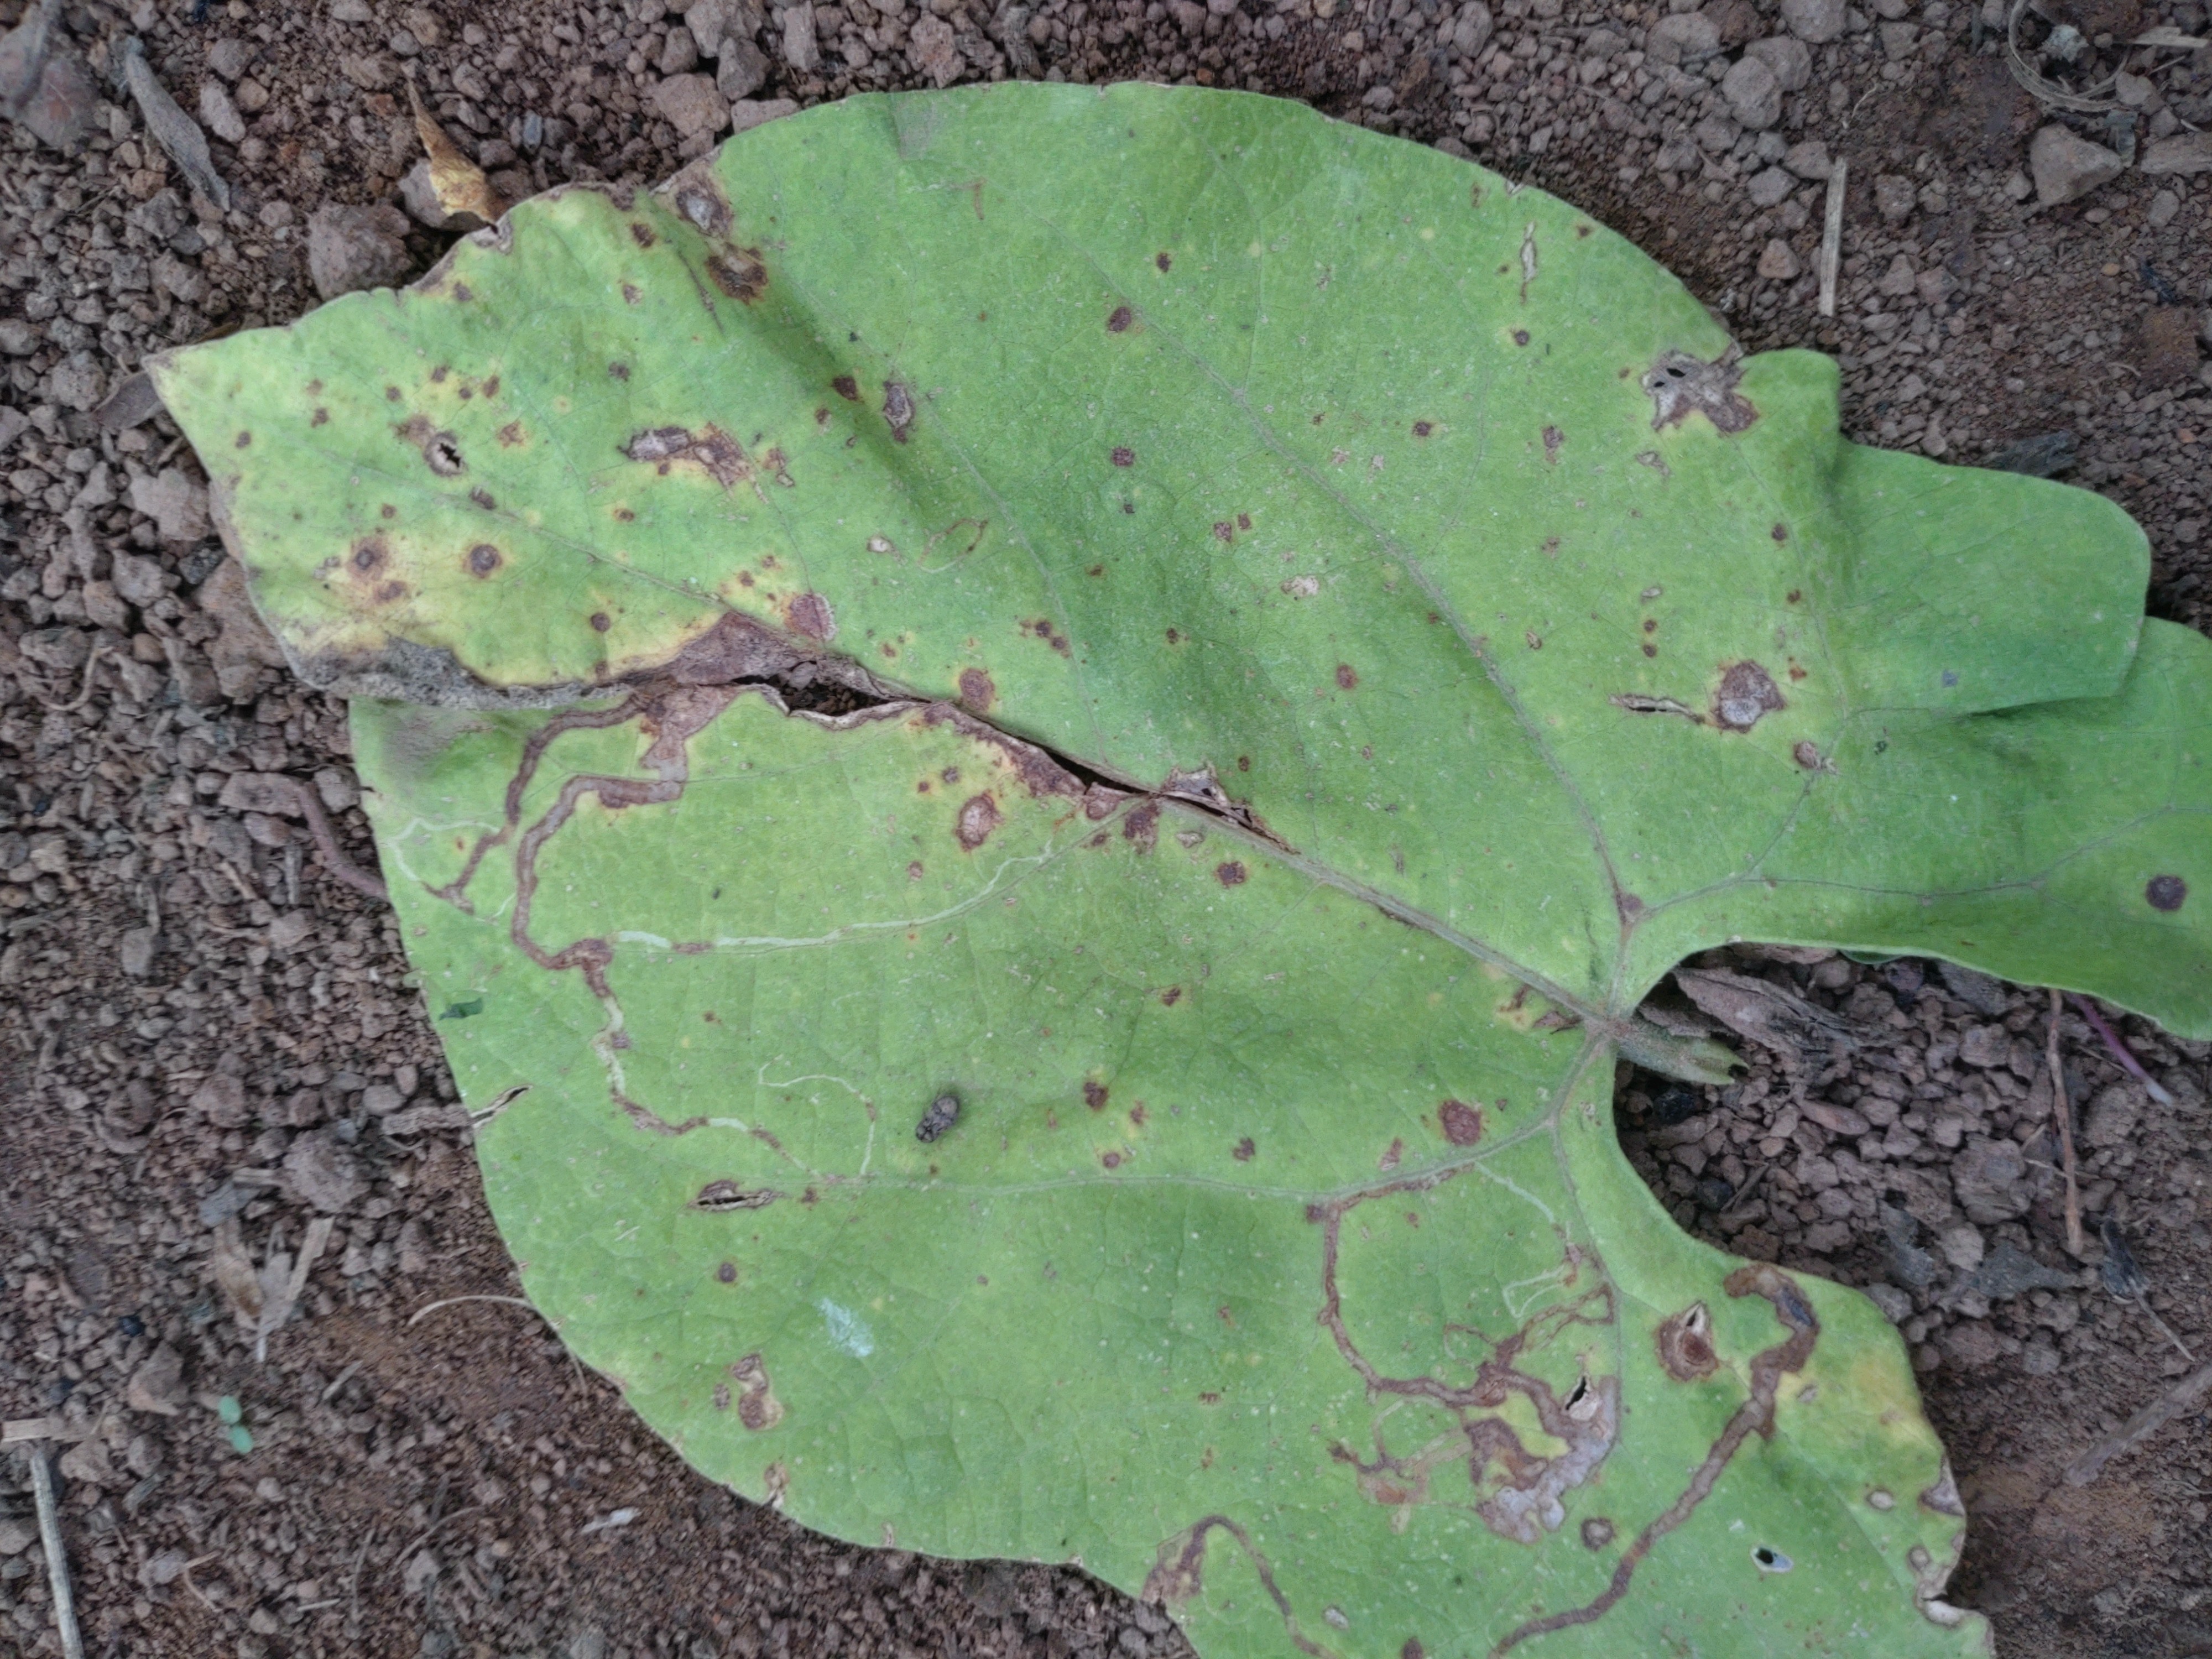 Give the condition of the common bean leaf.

anthracnose
